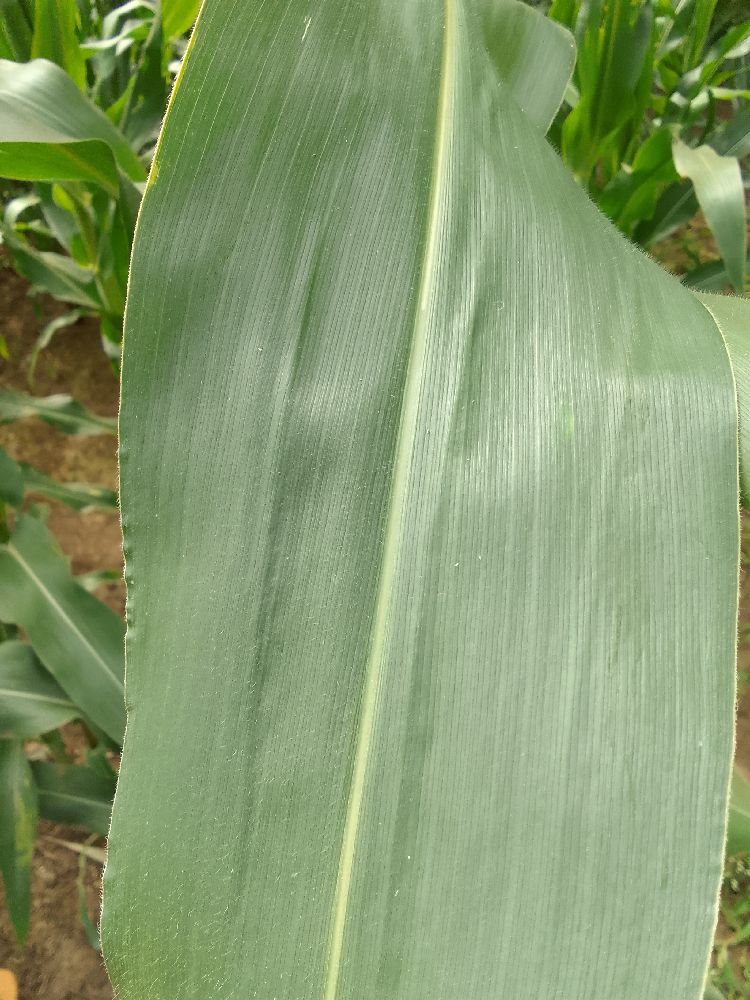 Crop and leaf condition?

maize, healthy
